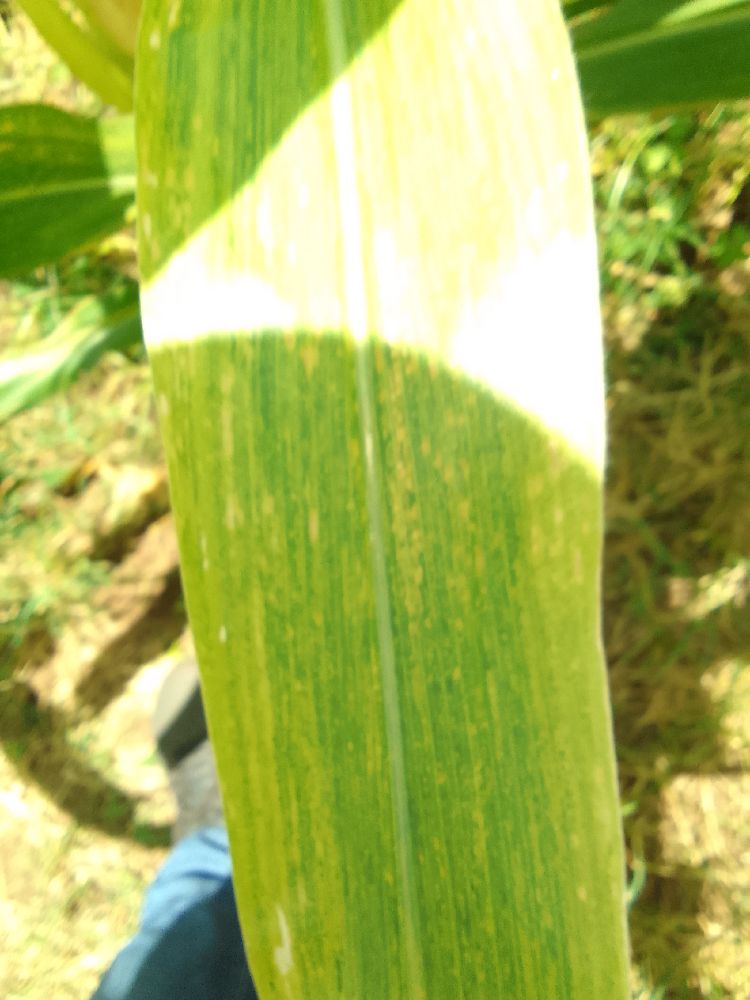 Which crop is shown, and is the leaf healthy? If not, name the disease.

maize, maize lethal necrosis
